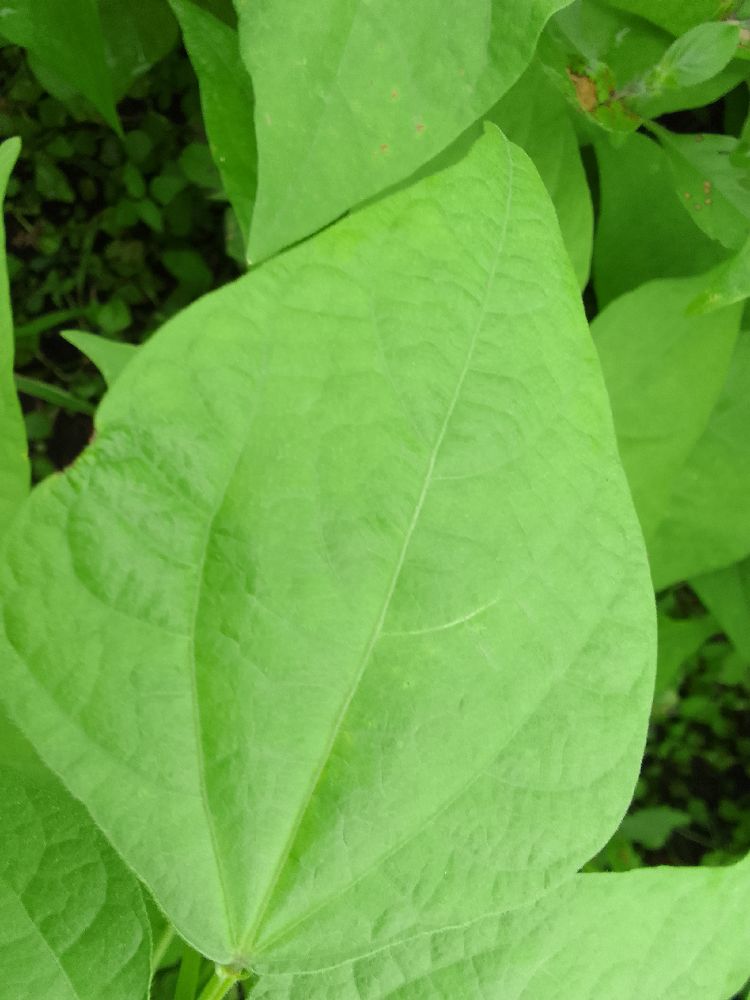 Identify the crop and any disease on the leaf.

common bean, healthy
